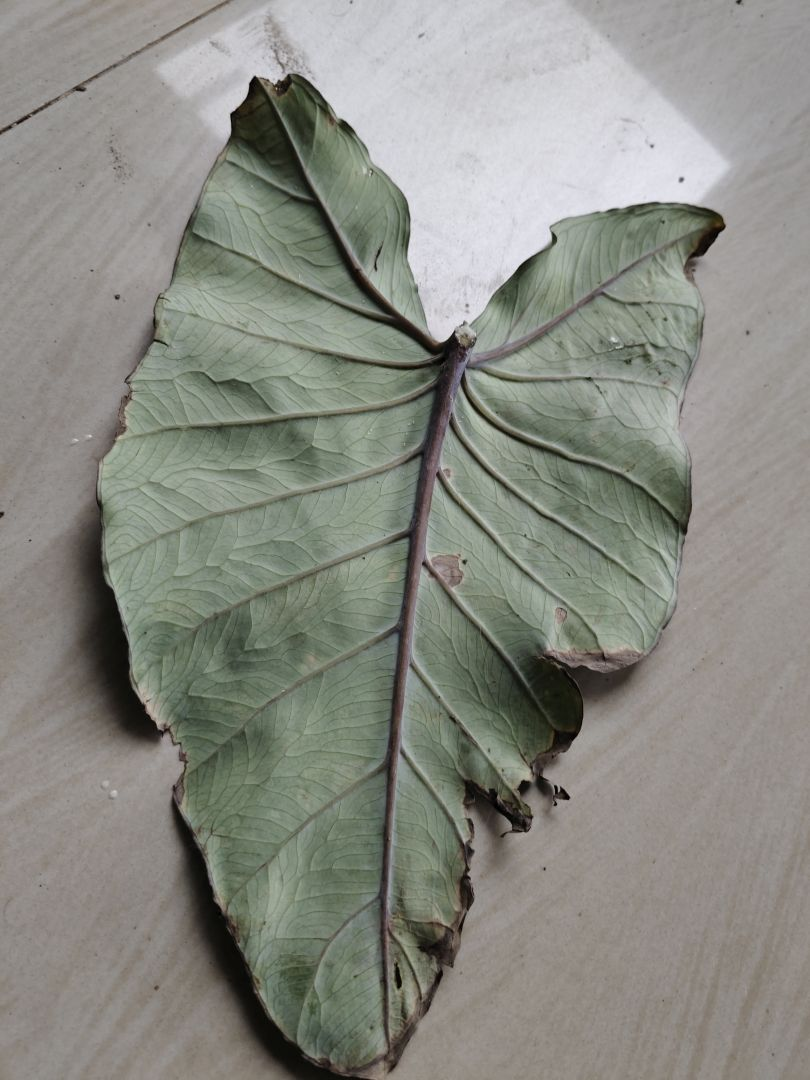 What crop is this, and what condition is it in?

taro, leaf blight
